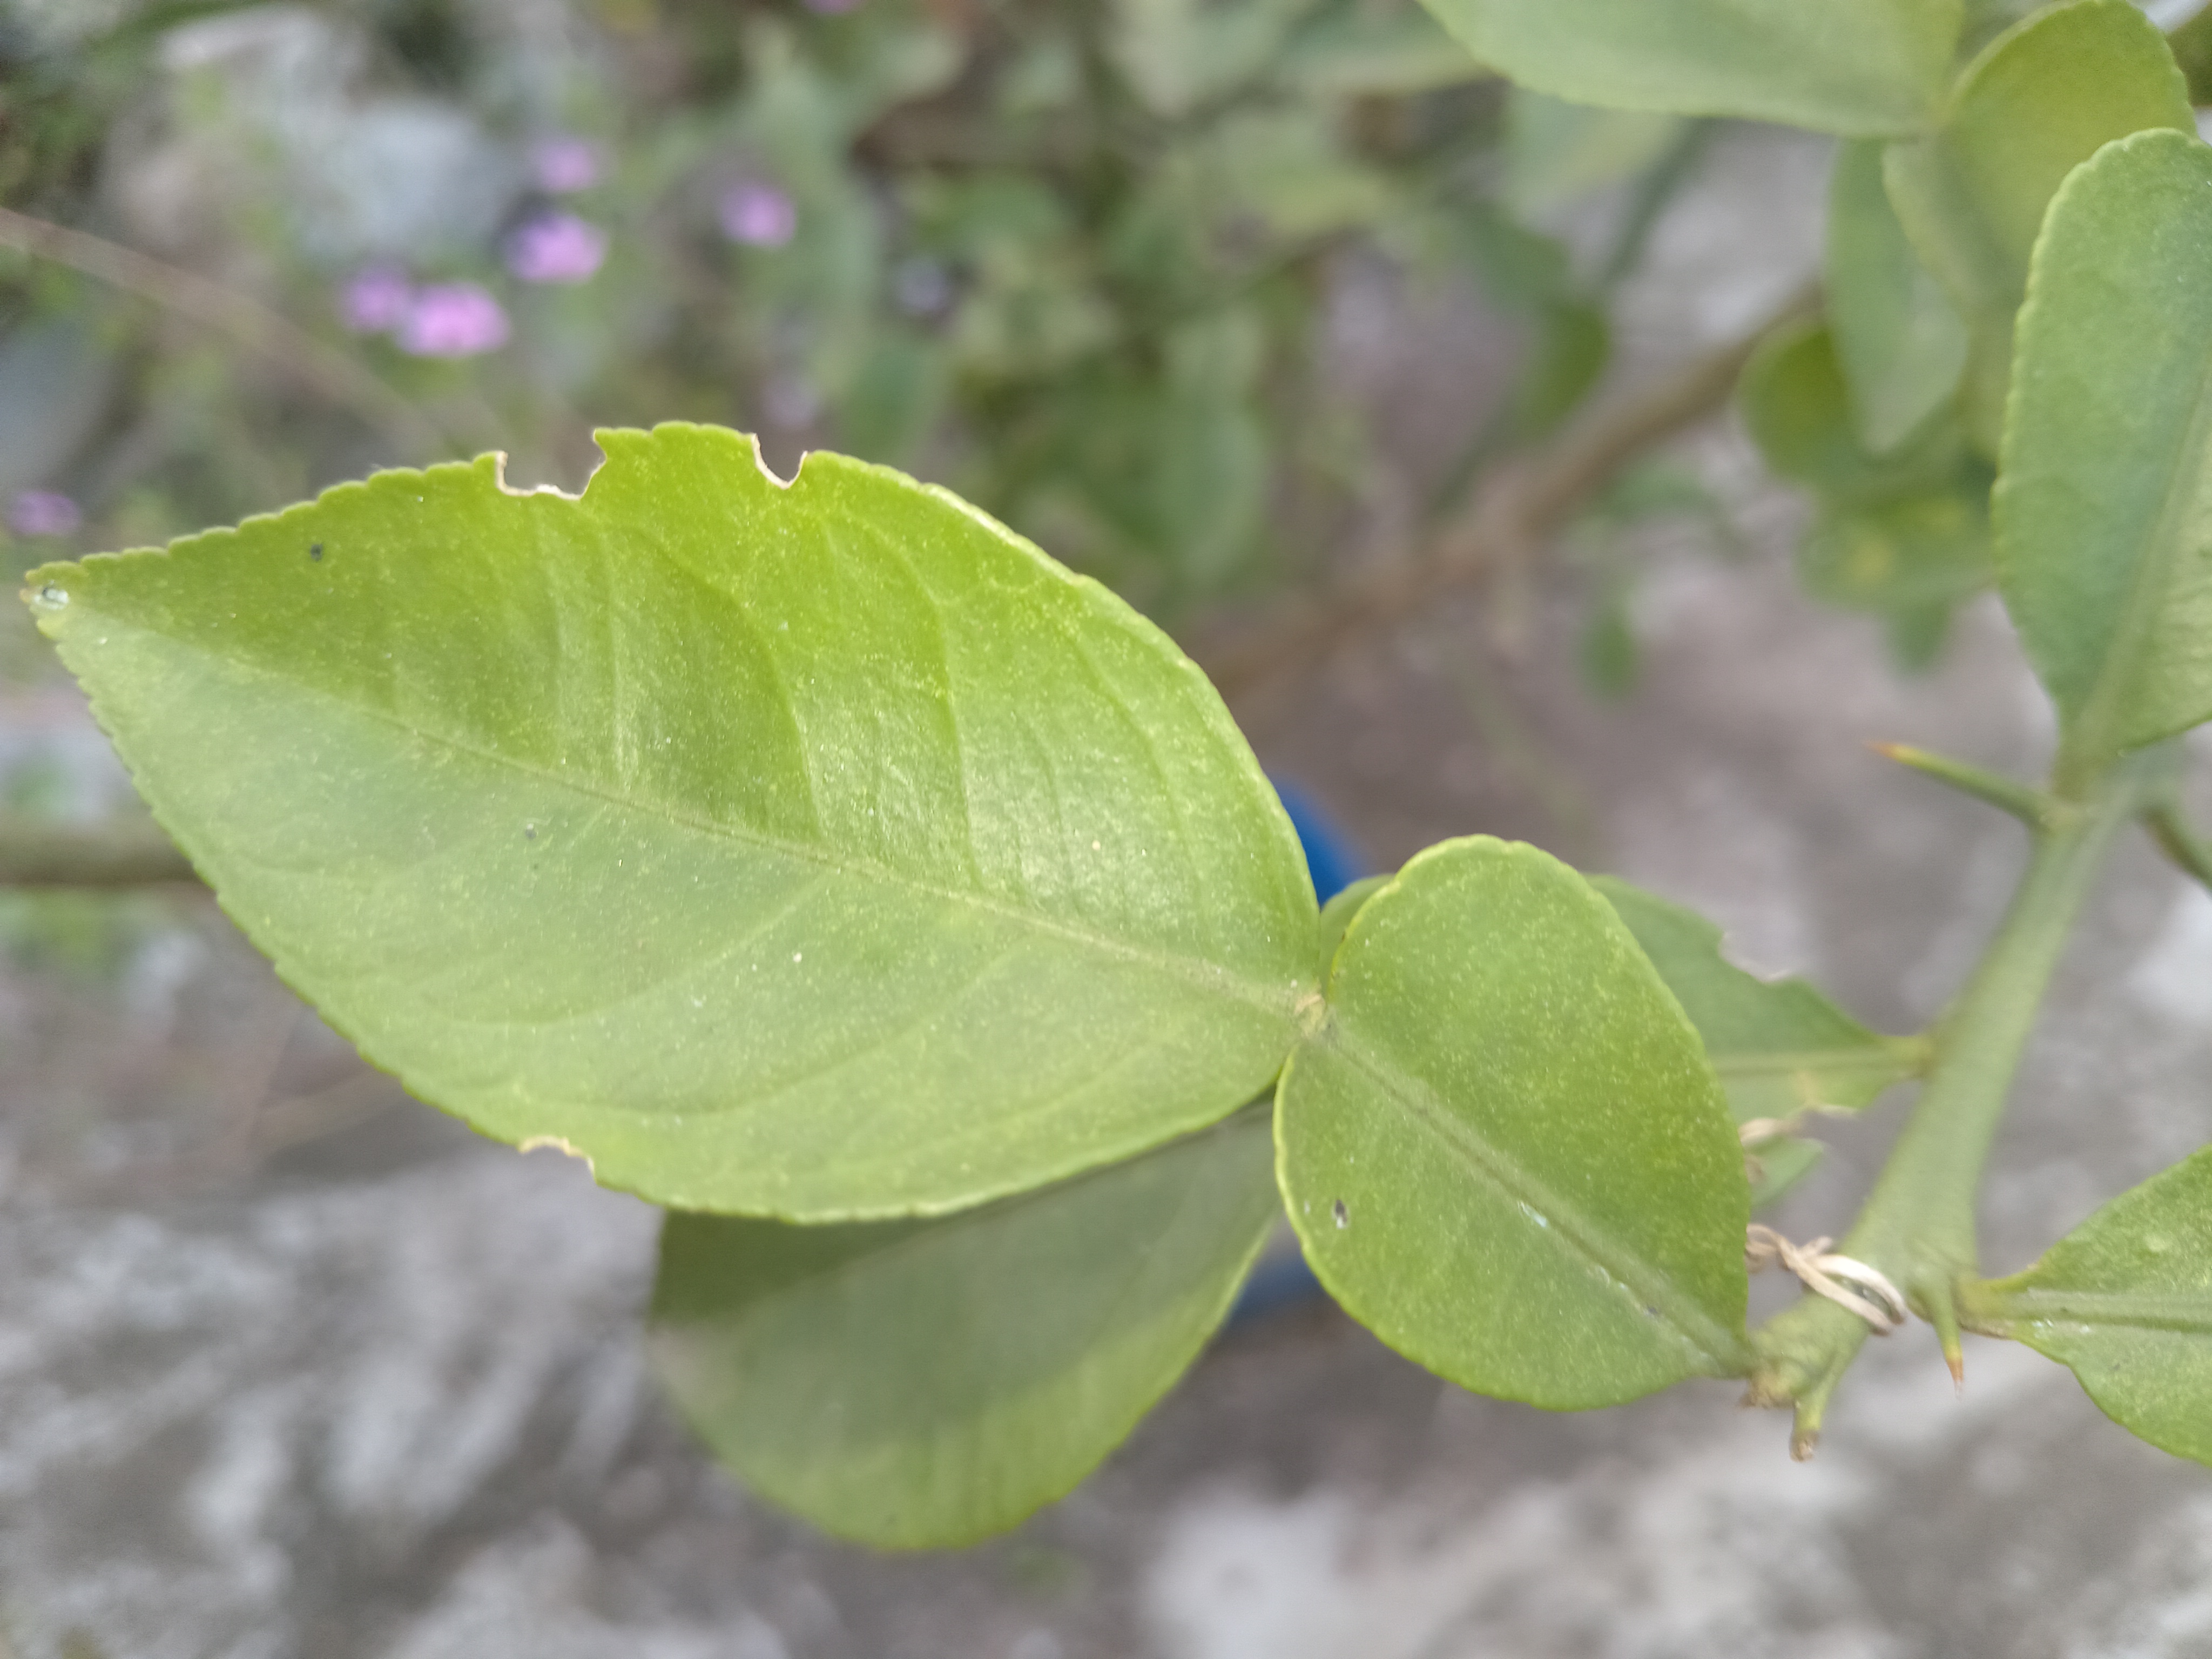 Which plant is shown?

lemon
